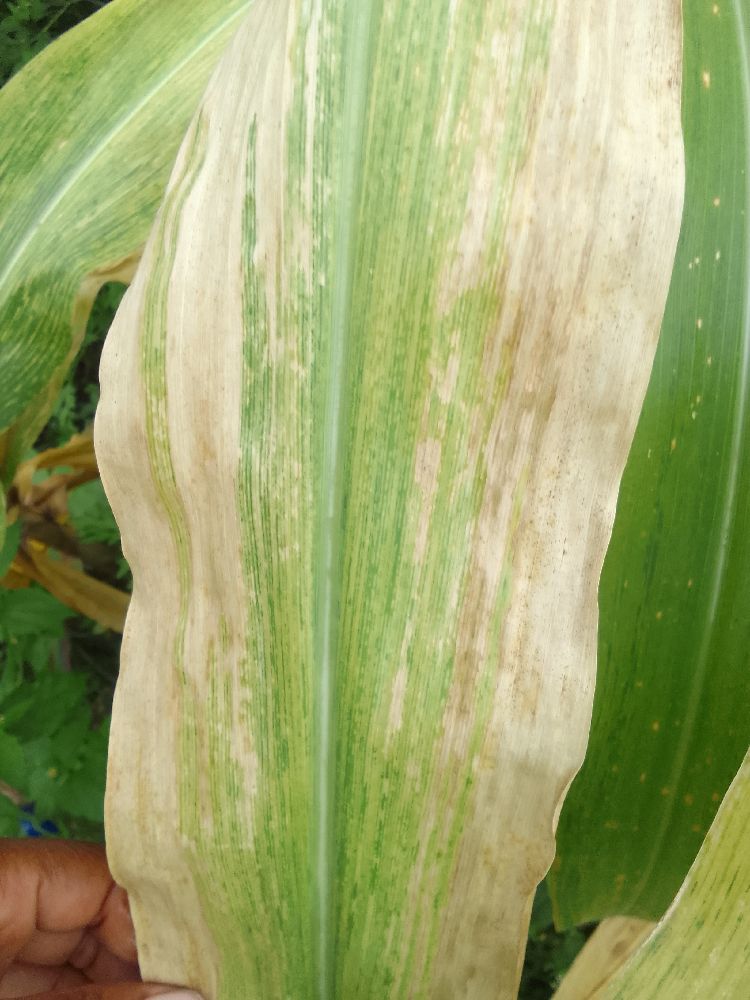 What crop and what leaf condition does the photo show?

maize, maize lethal necrosis
